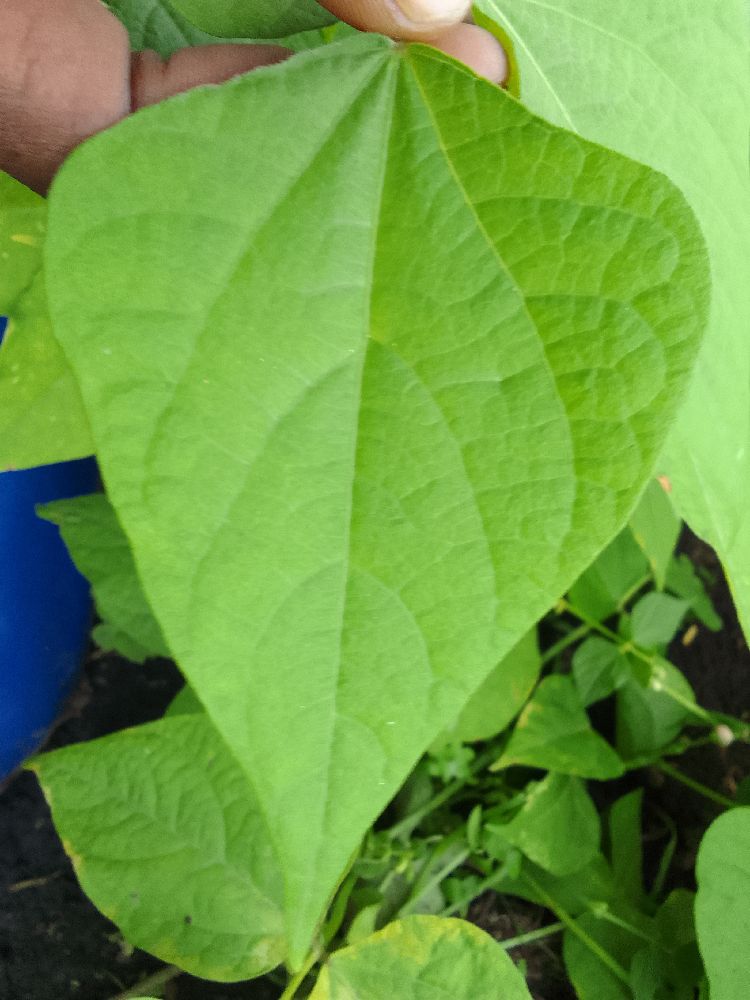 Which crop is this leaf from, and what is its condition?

common bean, healthy
